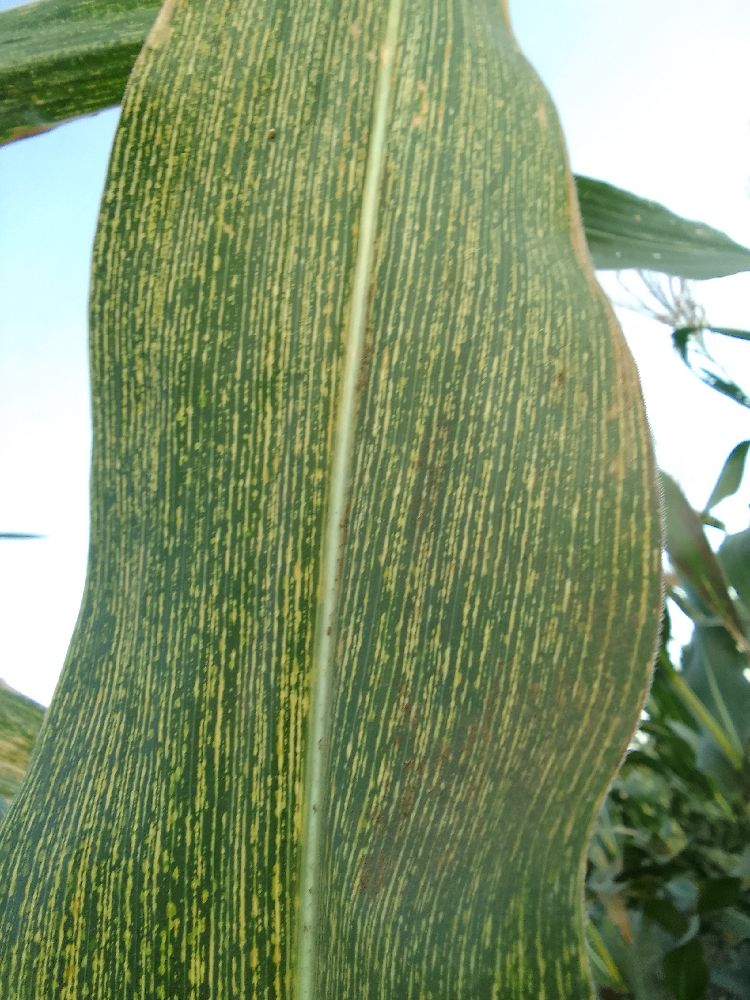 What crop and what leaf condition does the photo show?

maize, maize streak virus
